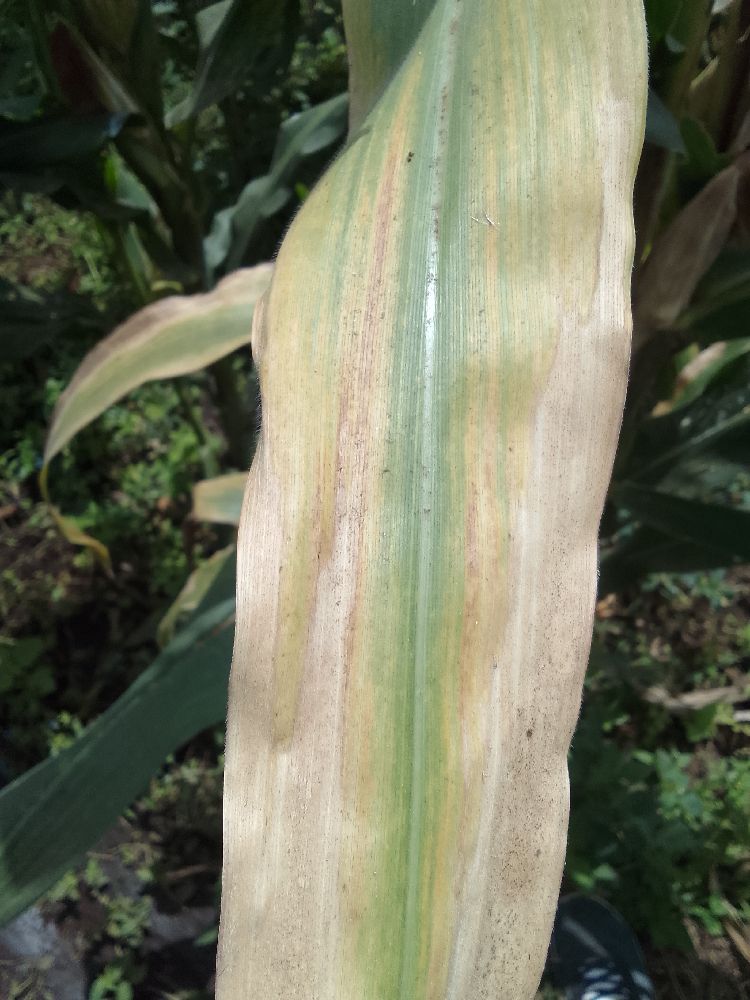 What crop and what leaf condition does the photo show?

maize, maize lethal necrosis
